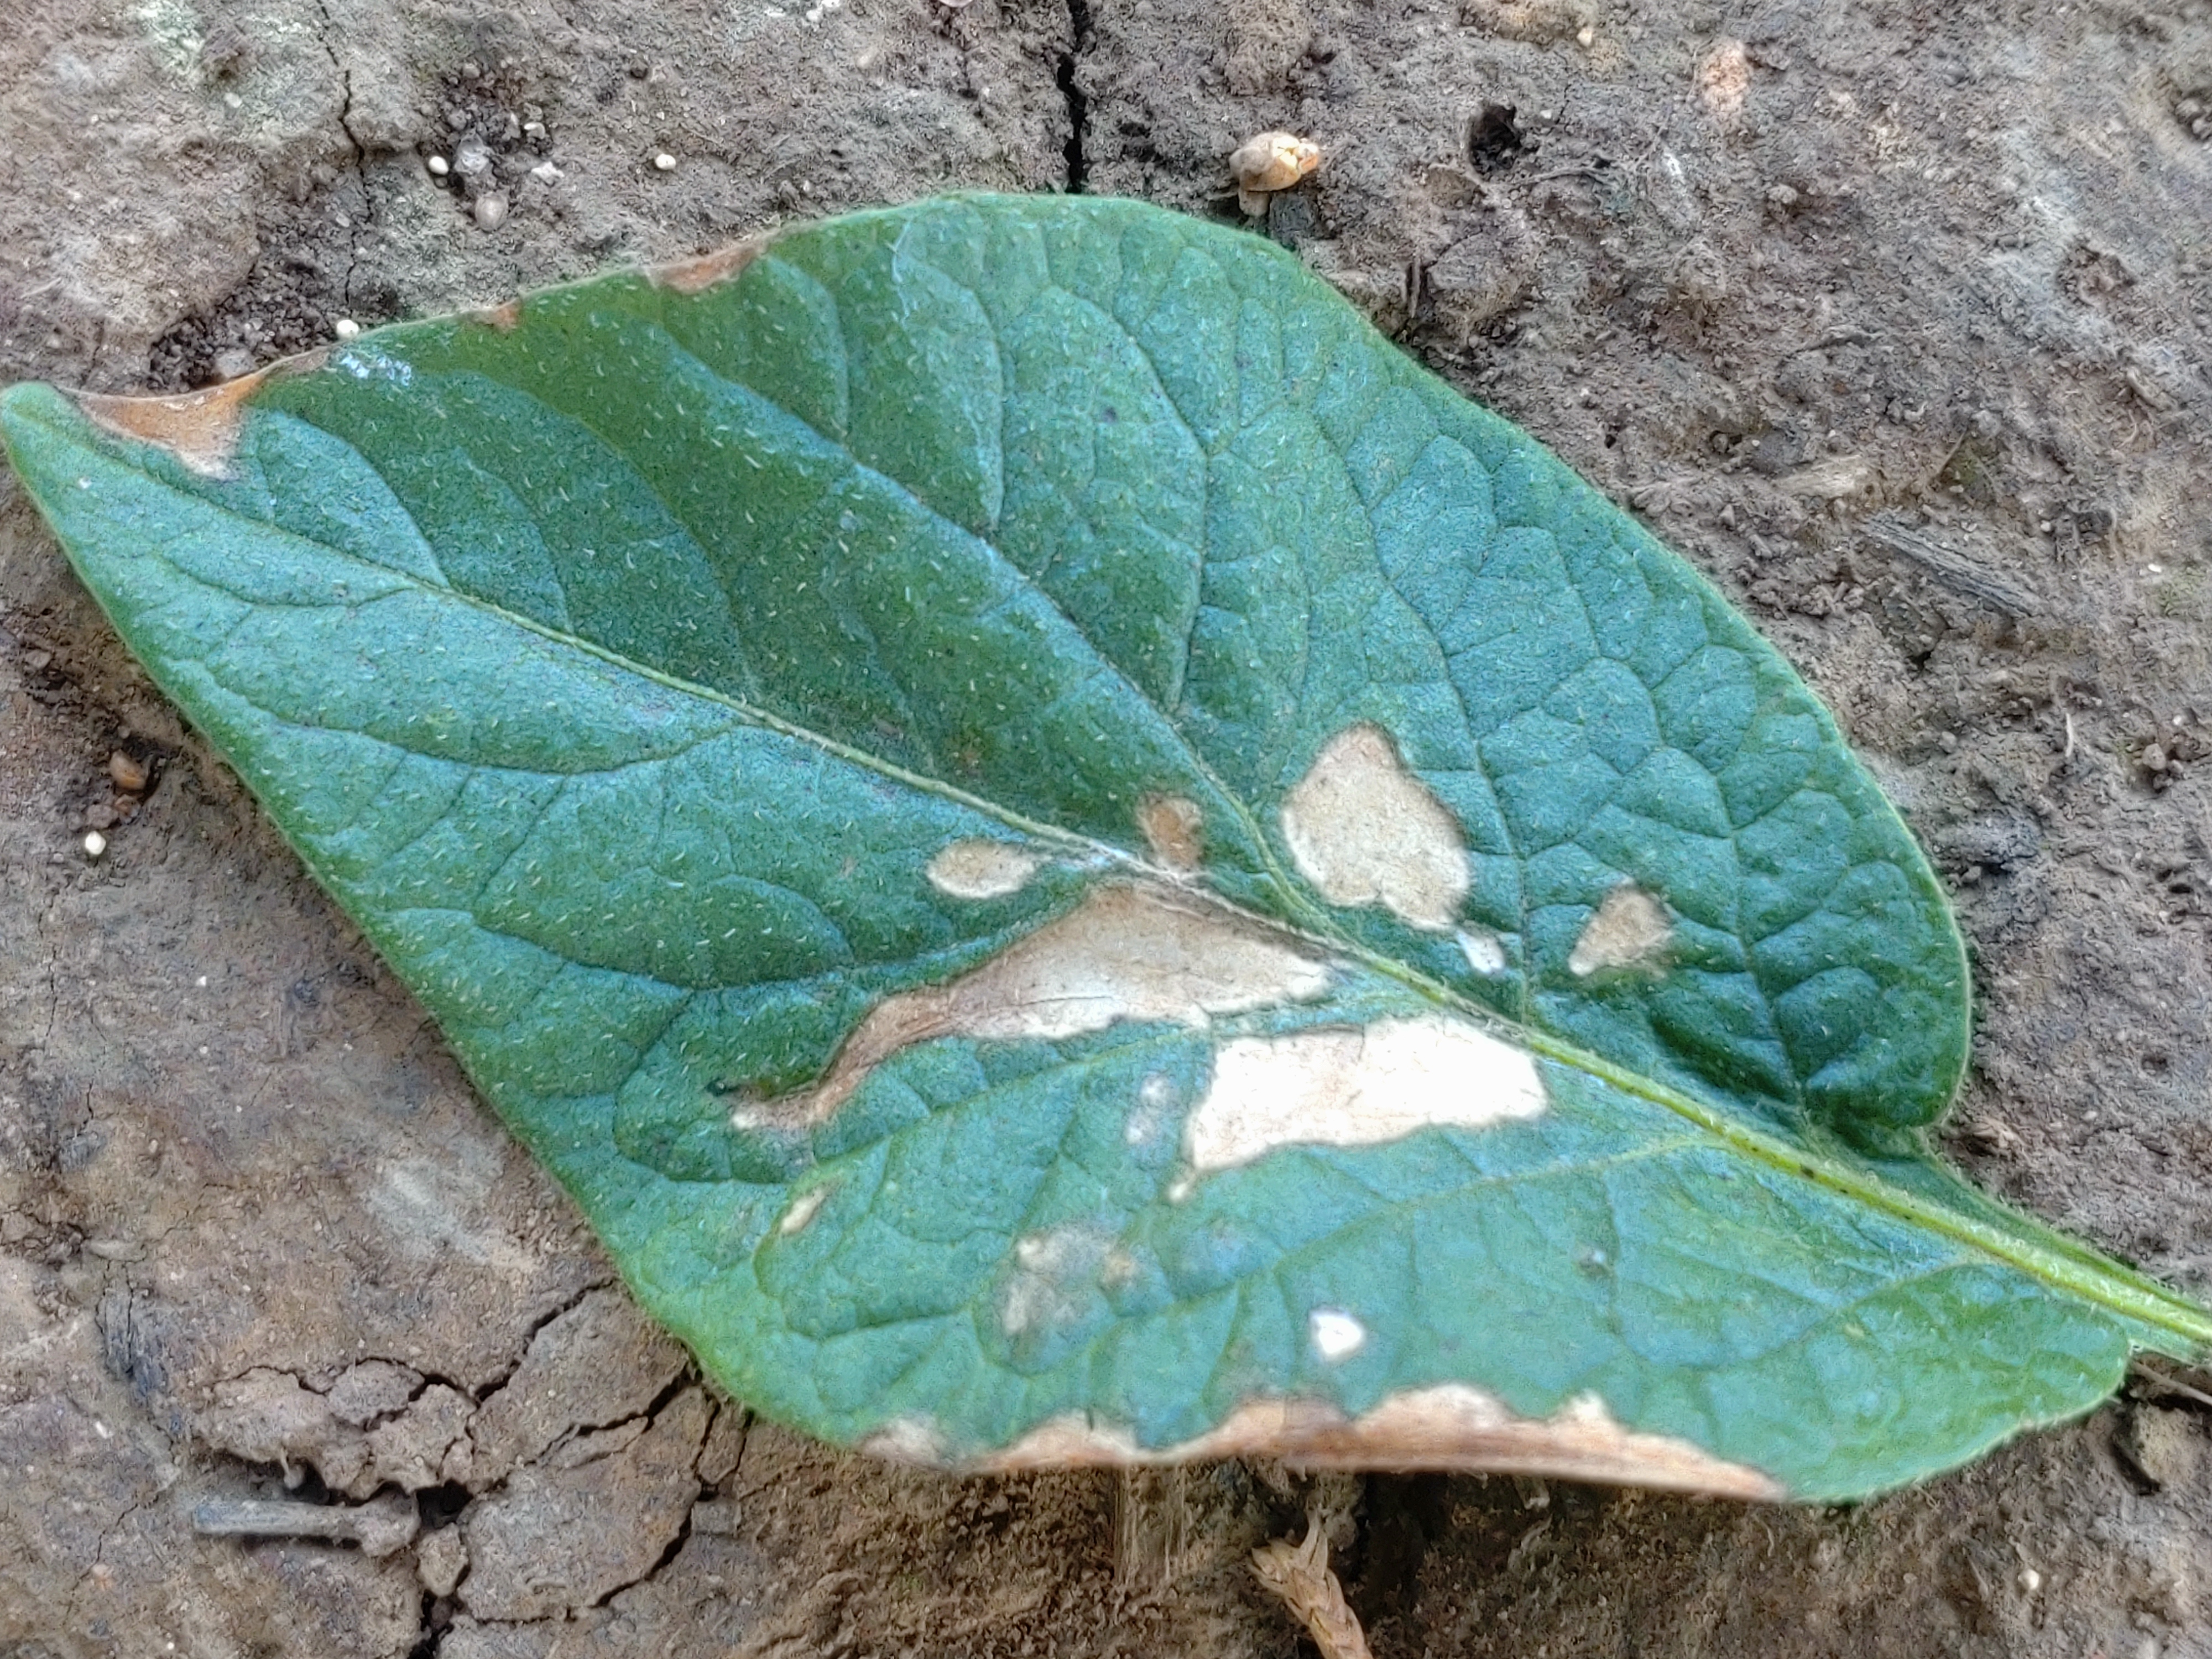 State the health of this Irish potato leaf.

early blight
